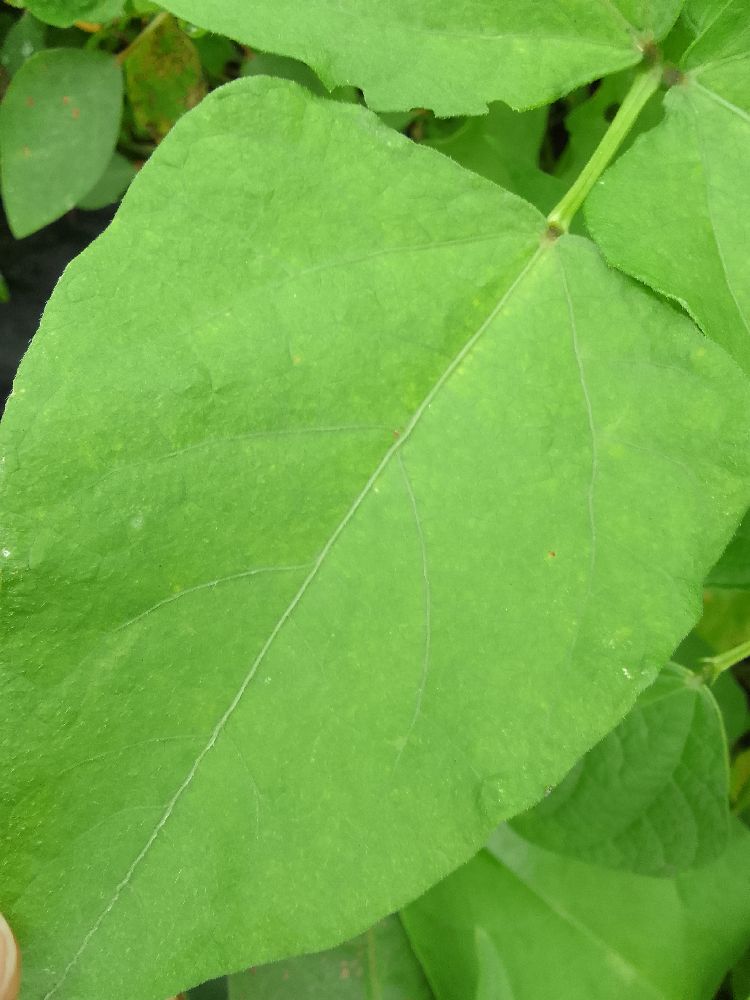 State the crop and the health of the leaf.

common bean, healthy
